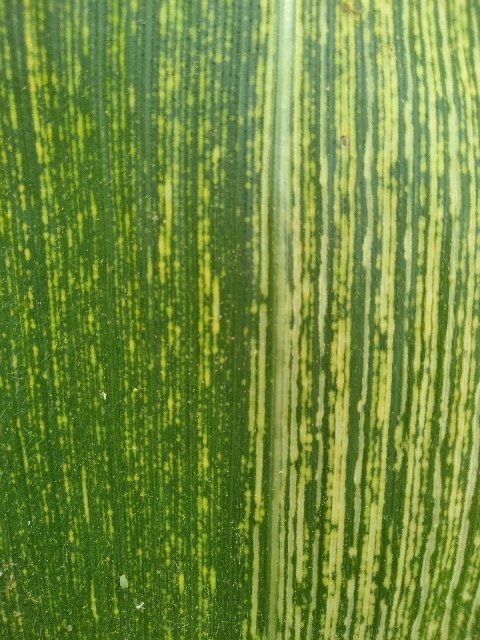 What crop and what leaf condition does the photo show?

maize, maize streak virus
